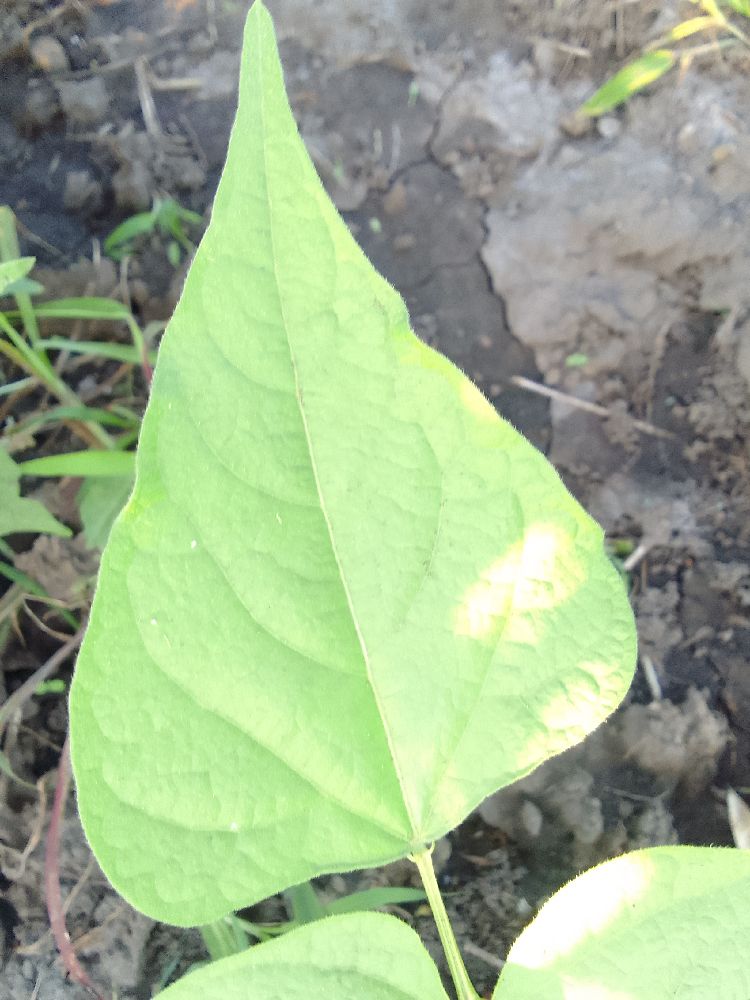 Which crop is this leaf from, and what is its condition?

common bean, healthy
